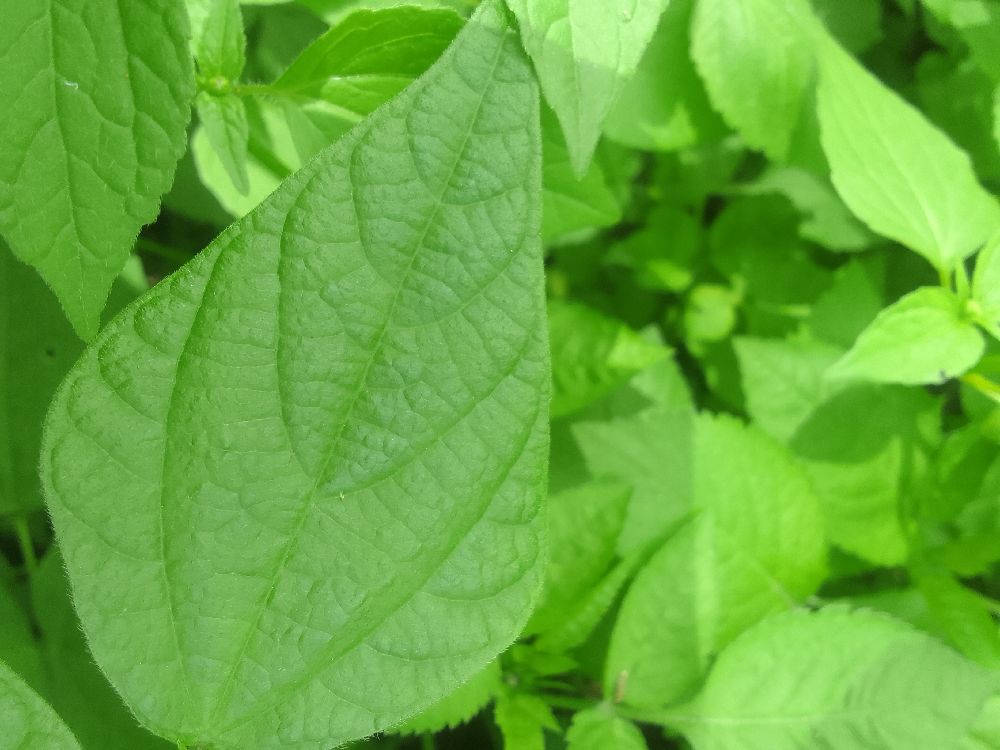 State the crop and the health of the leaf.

common bean, healthy
